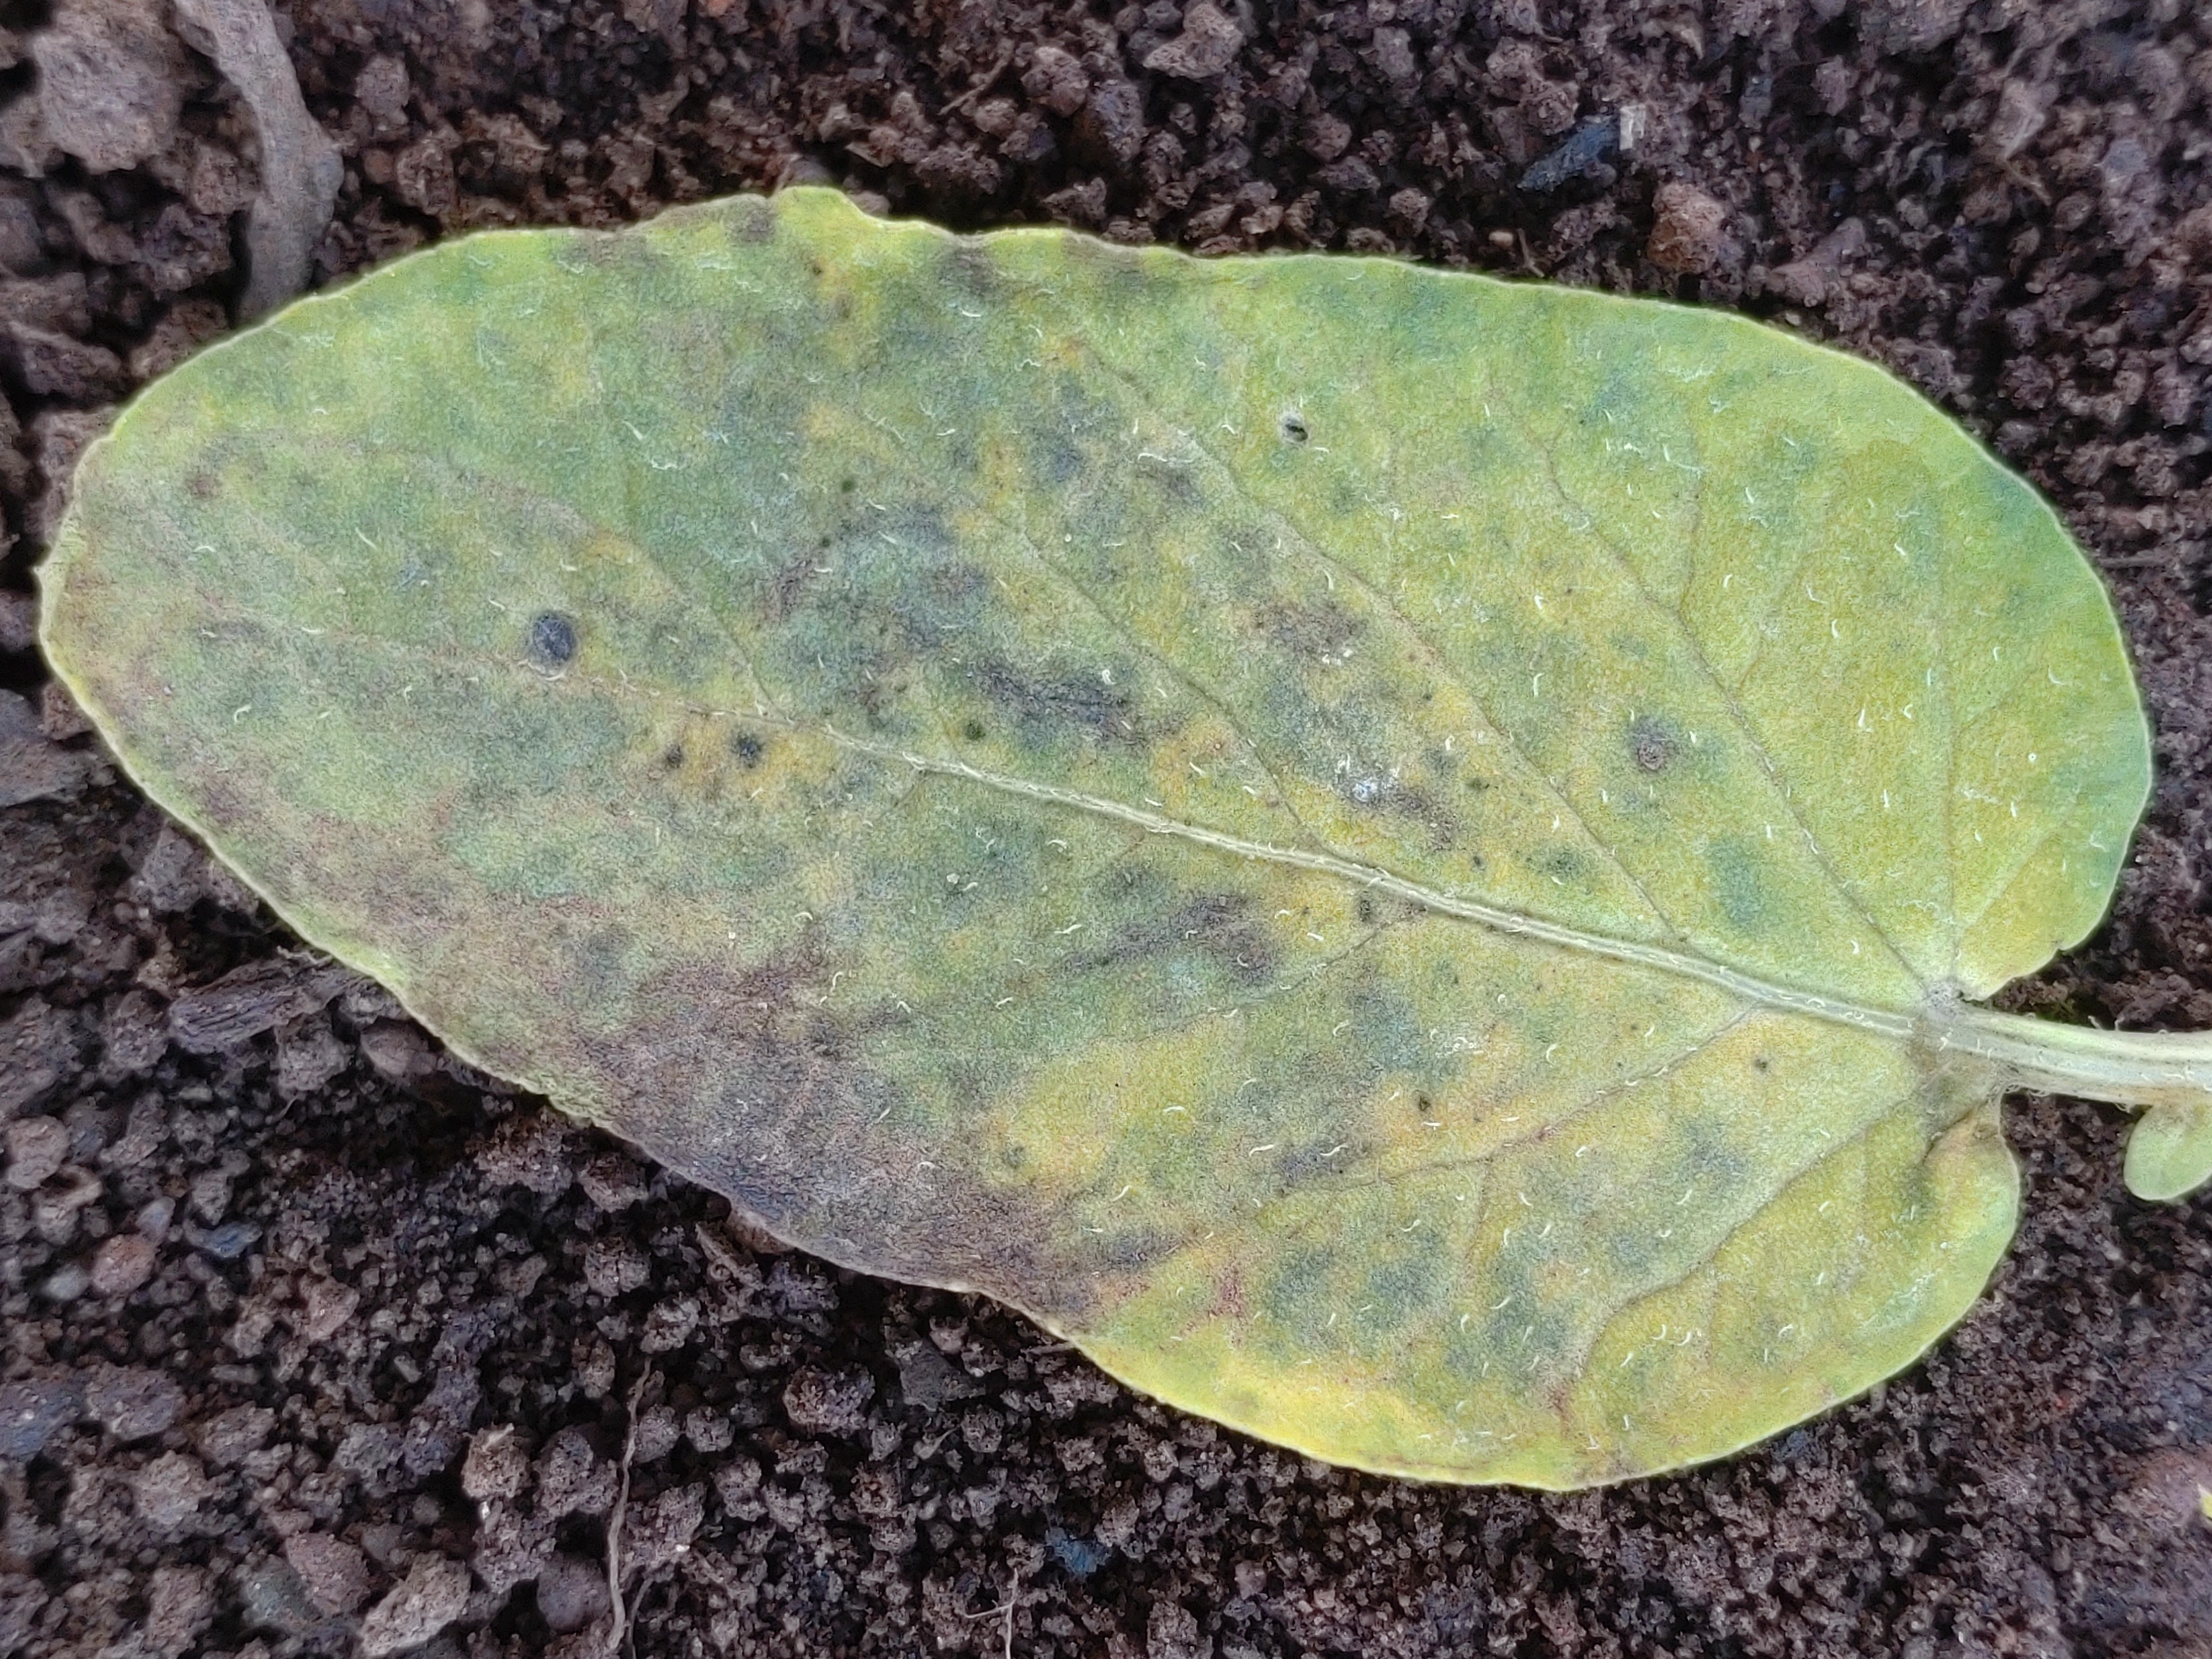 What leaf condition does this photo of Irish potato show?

late blight
